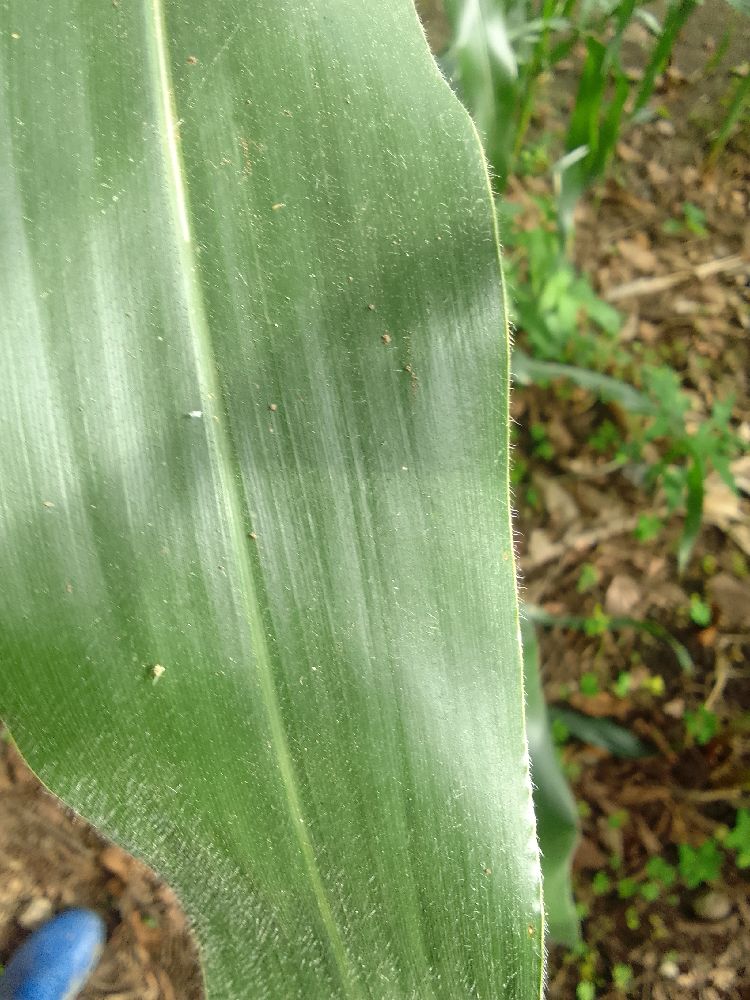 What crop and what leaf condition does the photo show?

maize, healthy
